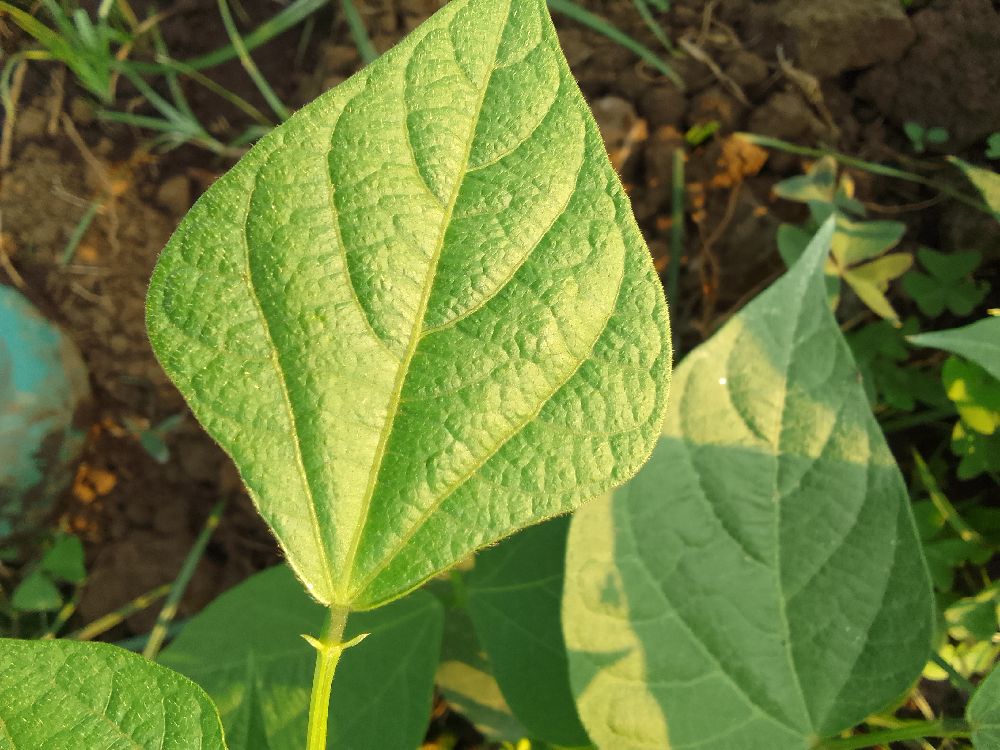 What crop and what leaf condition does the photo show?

common bean, healthy
